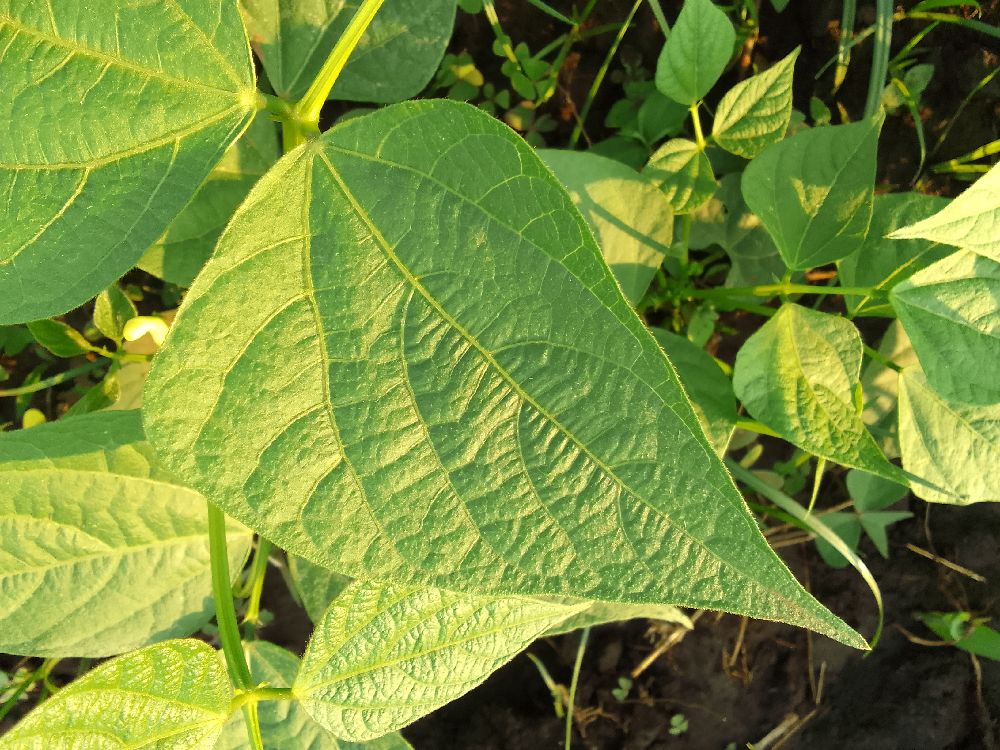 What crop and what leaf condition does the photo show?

common bean, healthy
